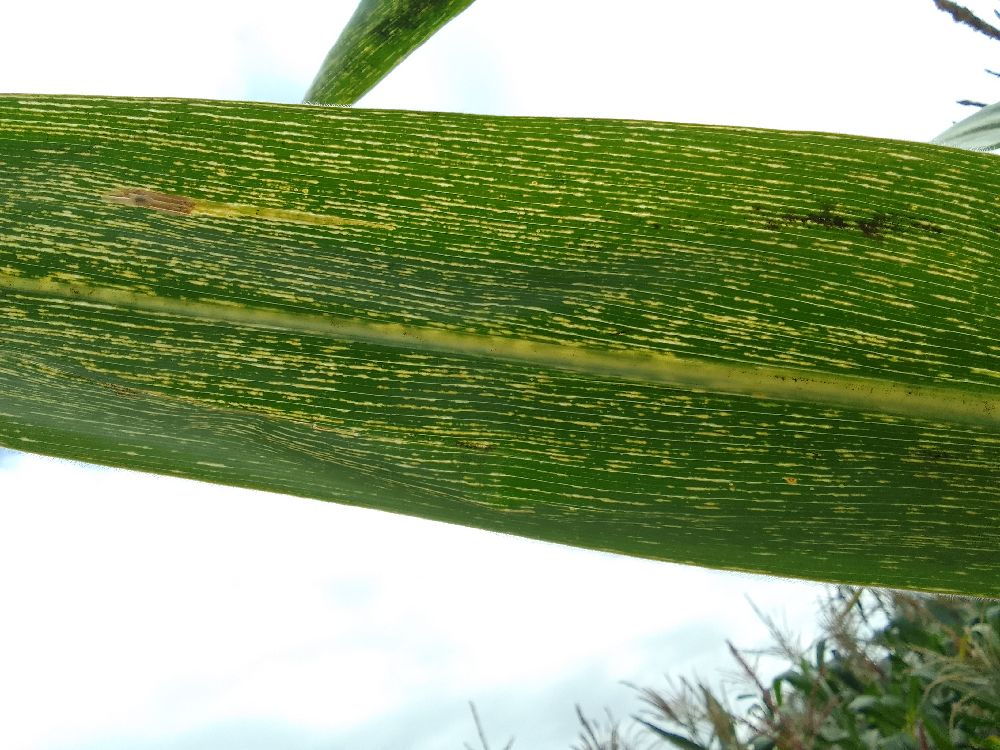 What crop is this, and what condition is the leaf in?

maize, maize streak virus
